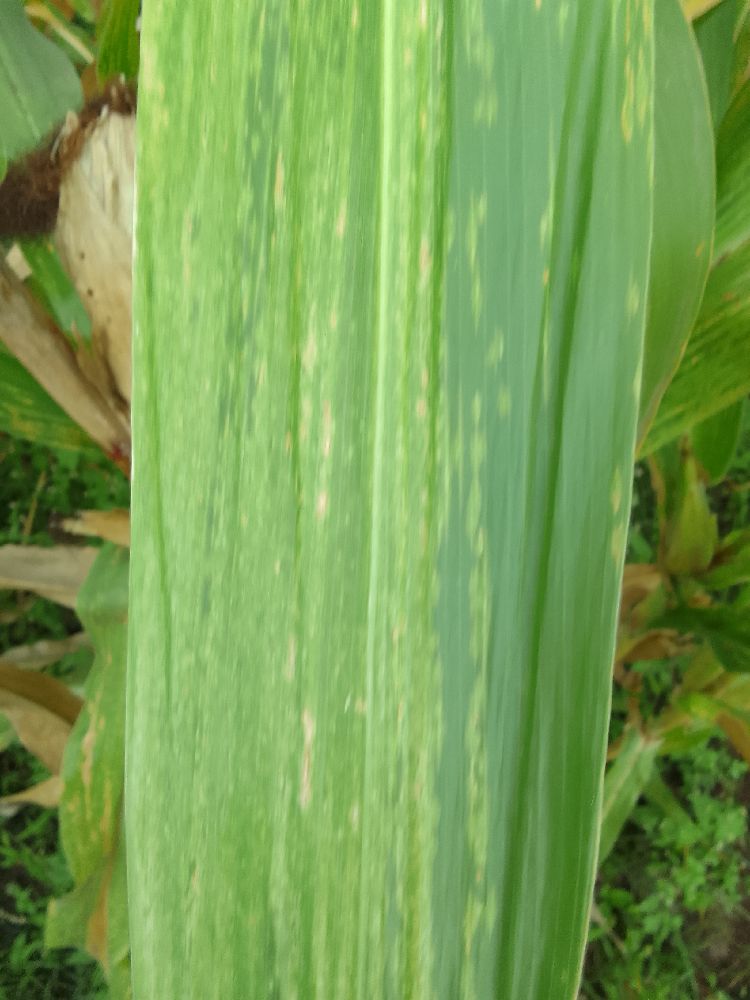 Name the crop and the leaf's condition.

maize, maize lethal necrosis
